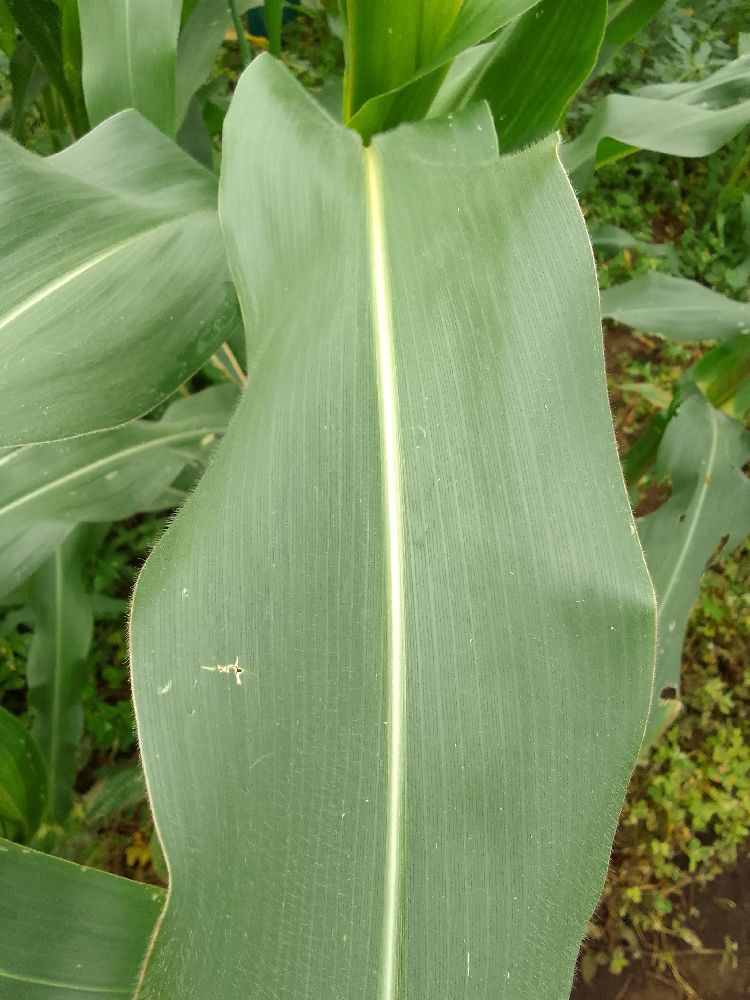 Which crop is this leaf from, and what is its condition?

maize, healthy
